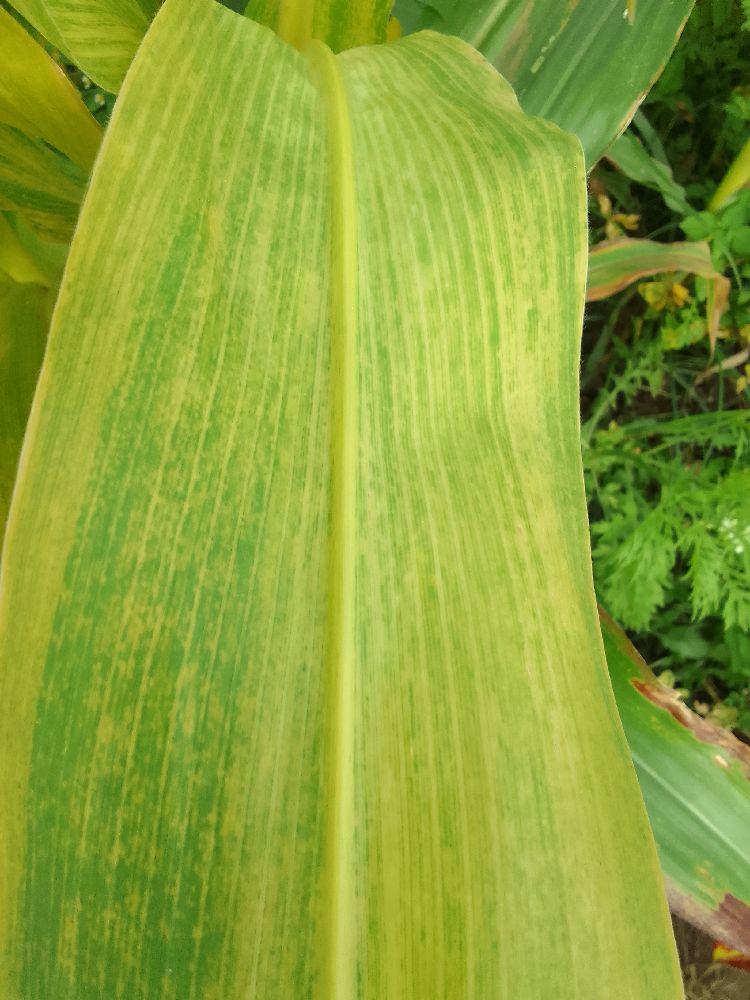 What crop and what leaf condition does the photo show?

maize, maize lethal necrosis
